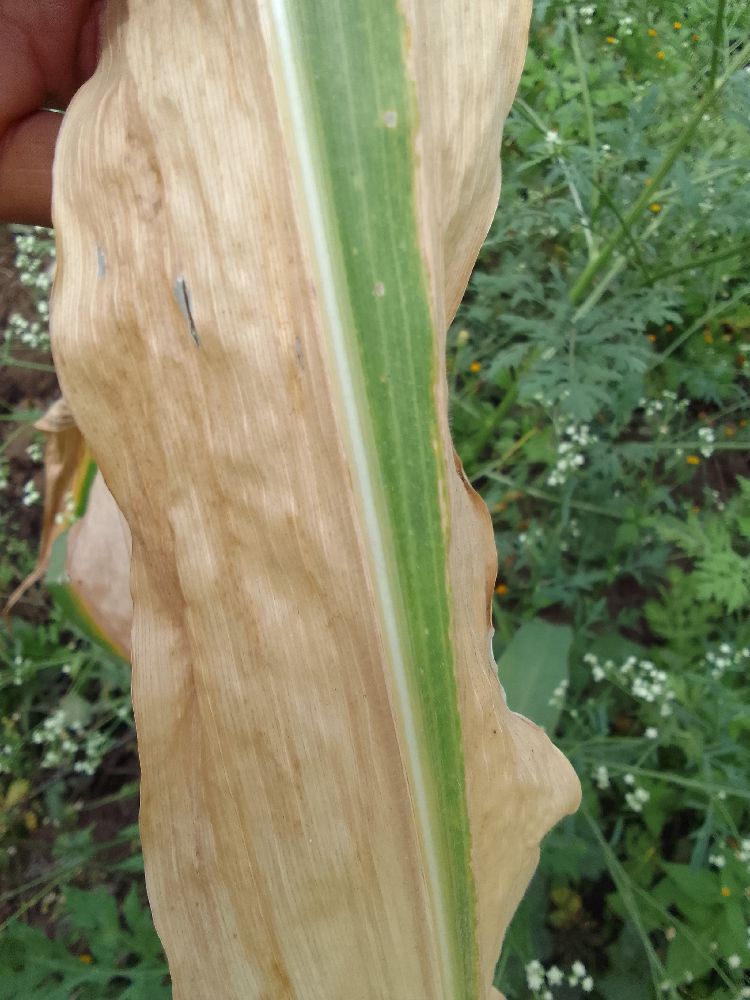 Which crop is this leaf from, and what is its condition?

maize, maize lethal necrosis
